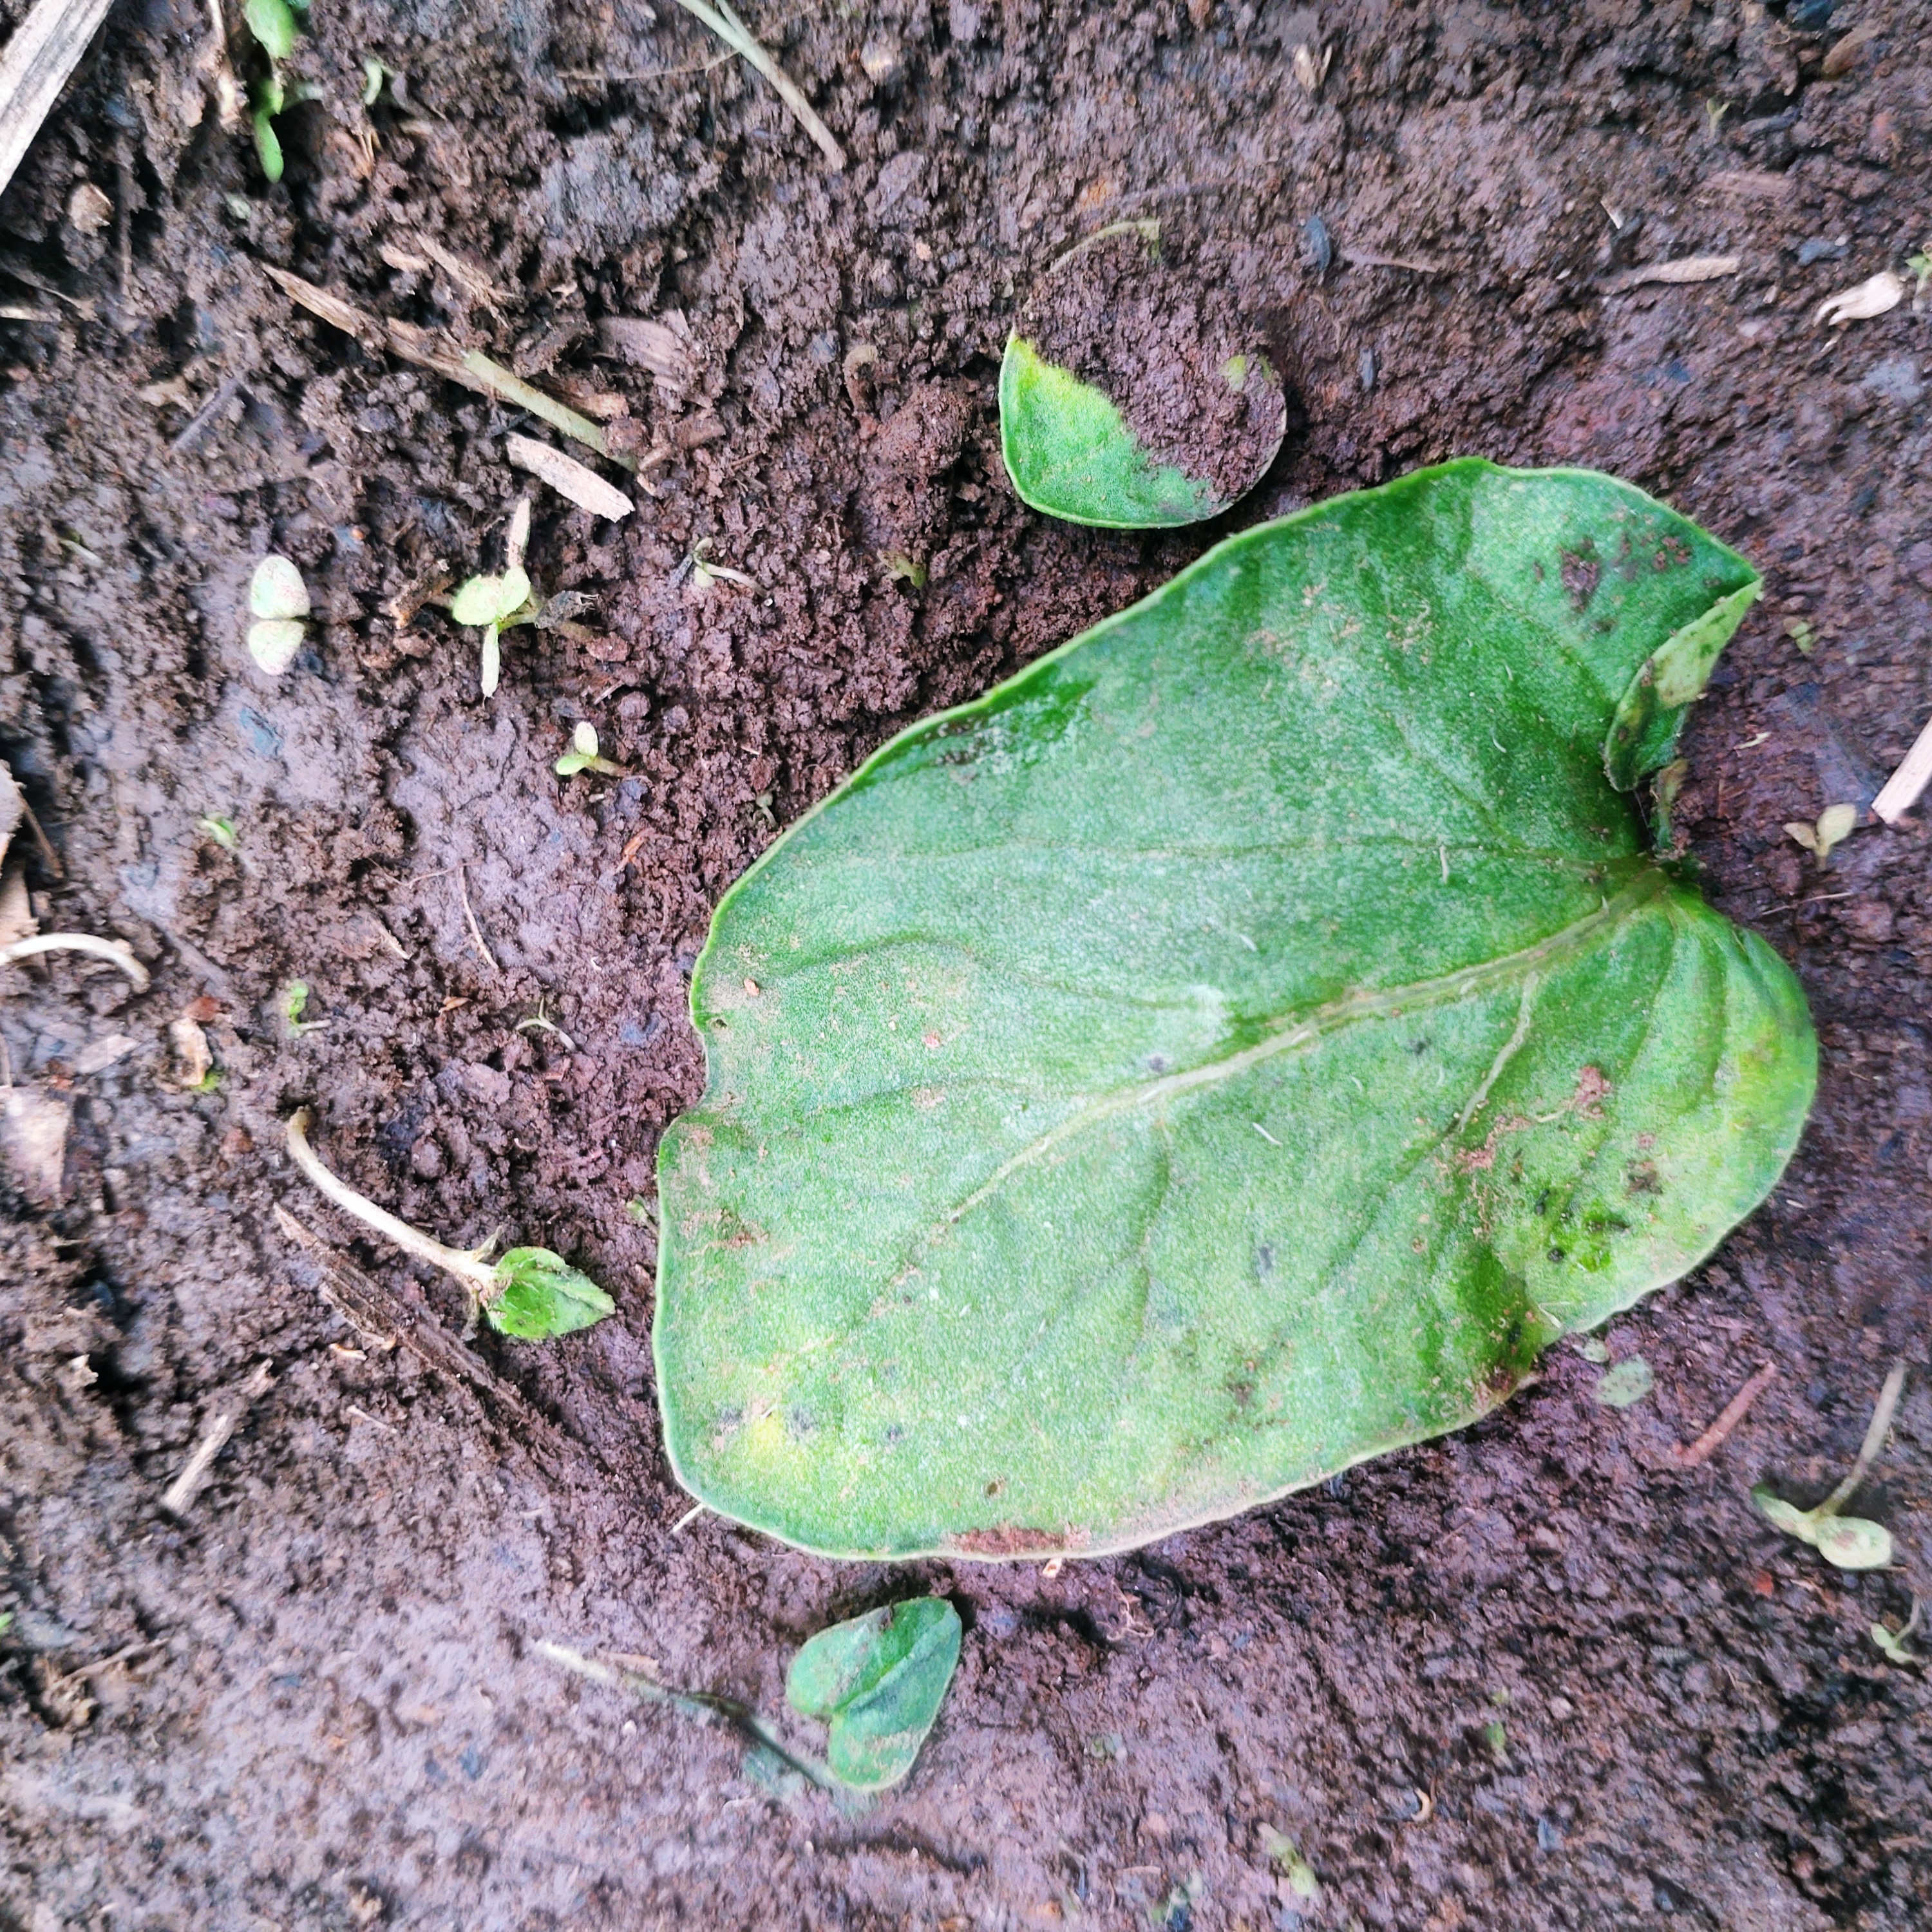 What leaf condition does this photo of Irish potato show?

late blight
